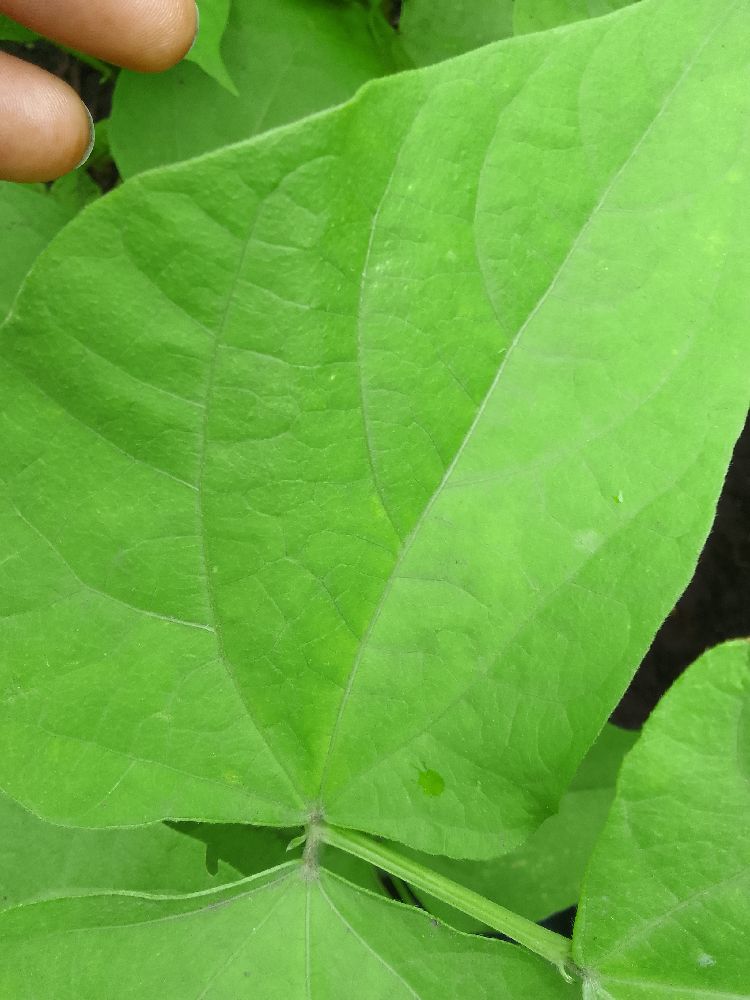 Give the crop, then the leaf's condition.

maize, healthy
